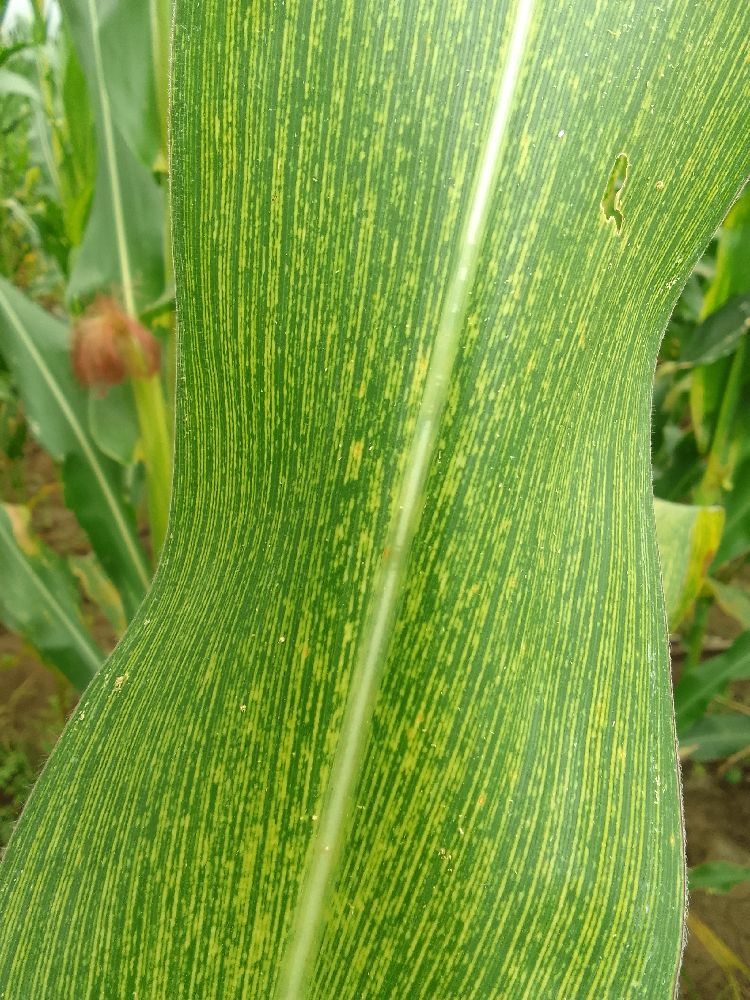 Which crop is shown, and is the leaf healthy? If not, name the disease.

maize, maize streak virus
